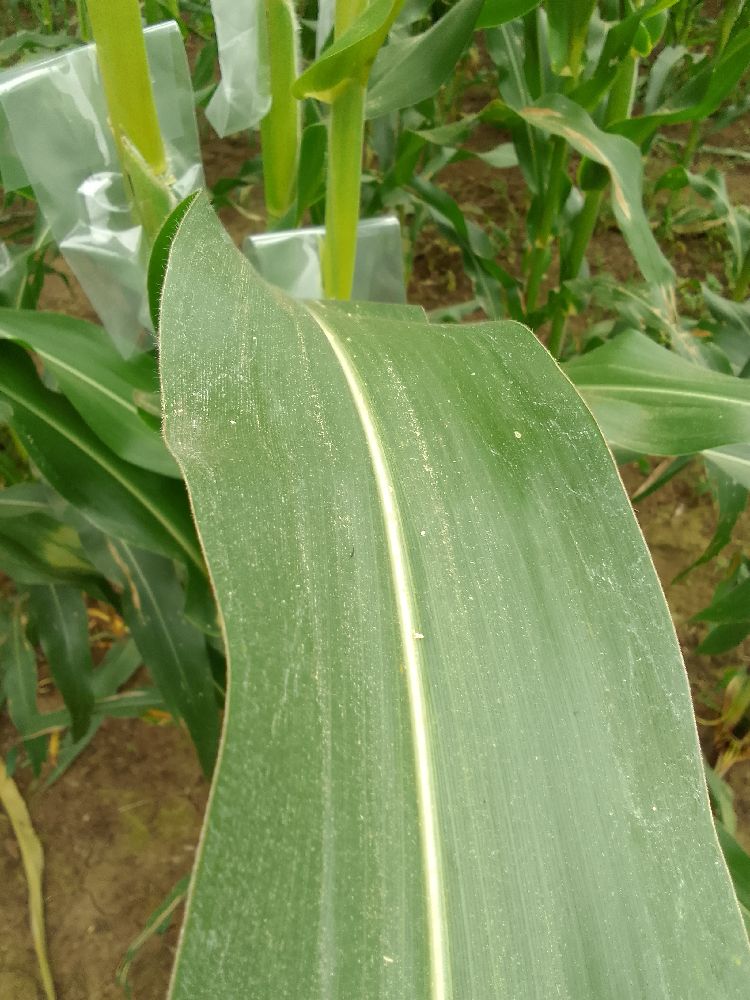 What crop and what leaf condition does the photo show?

maize, healthy
